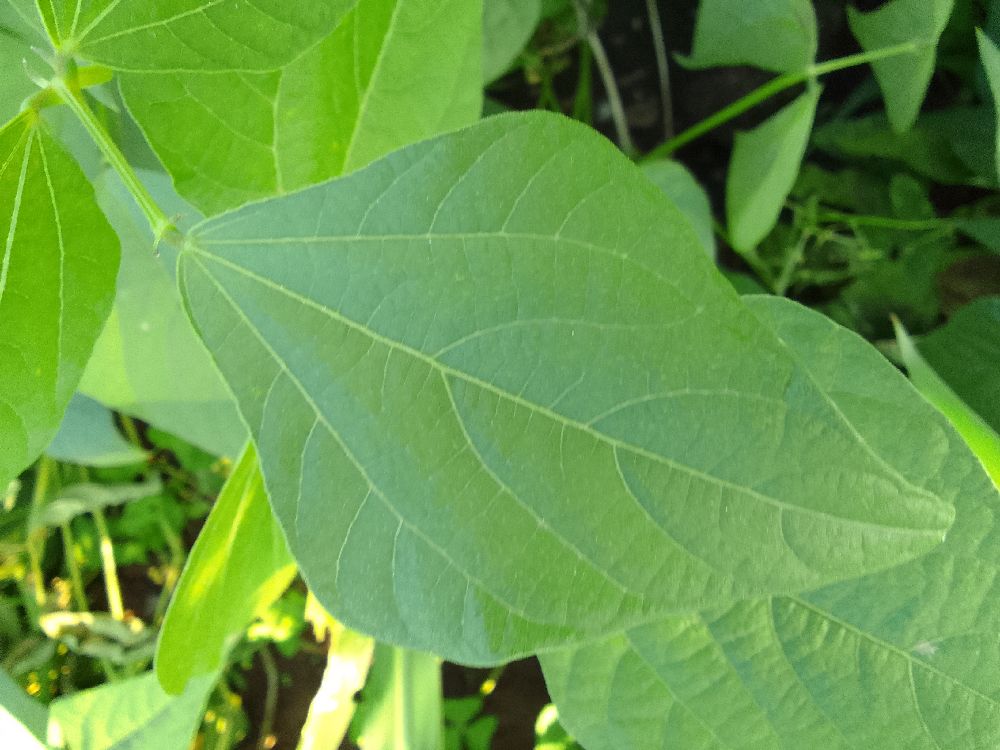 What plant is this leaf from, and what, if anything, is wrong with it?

common bean, healthy
